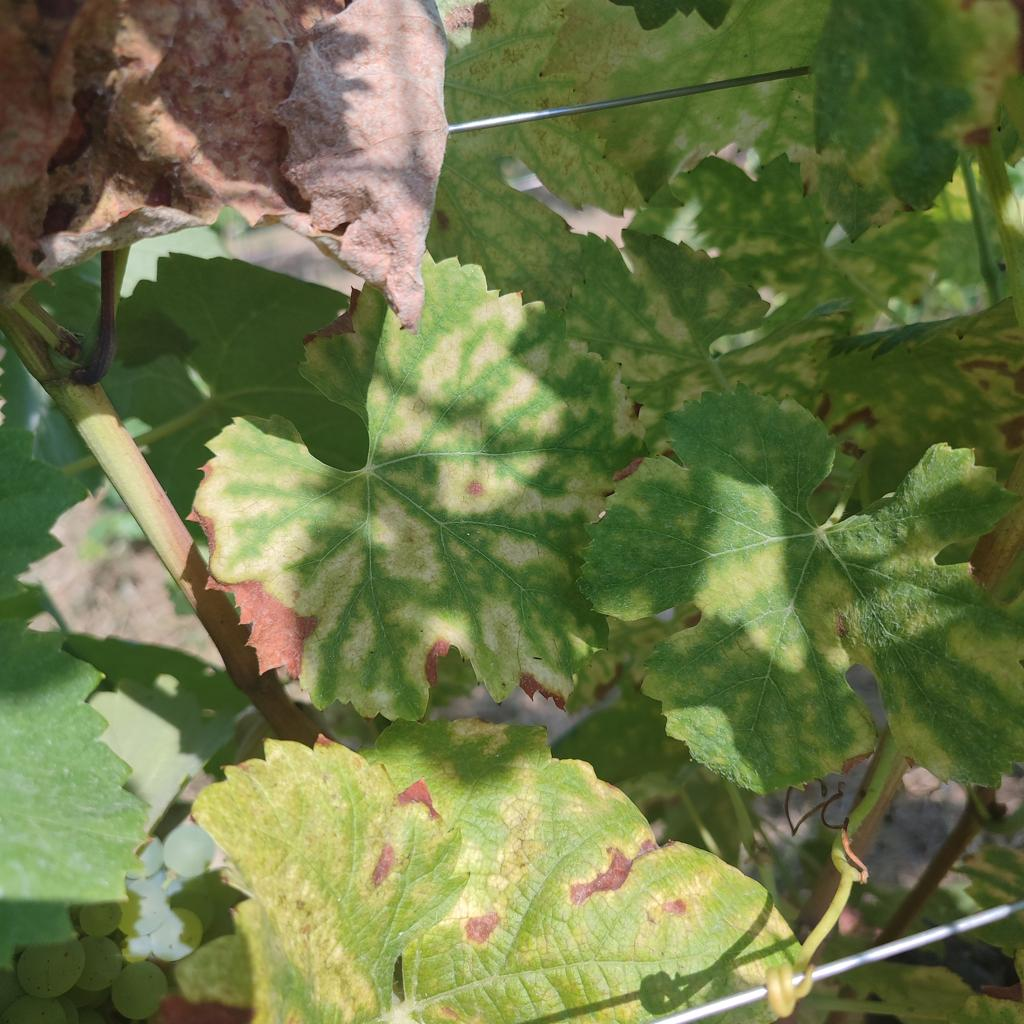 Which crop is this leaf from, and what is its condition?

grapevine, esca complex
